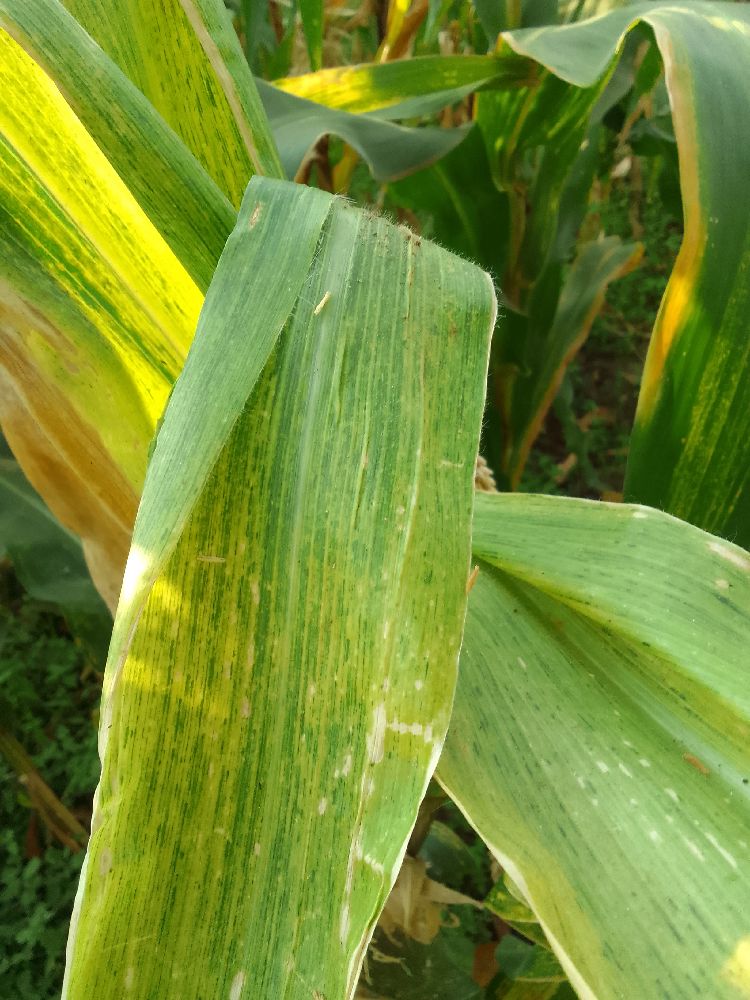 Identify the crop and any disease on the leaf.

maize, maize lethal necrosis
